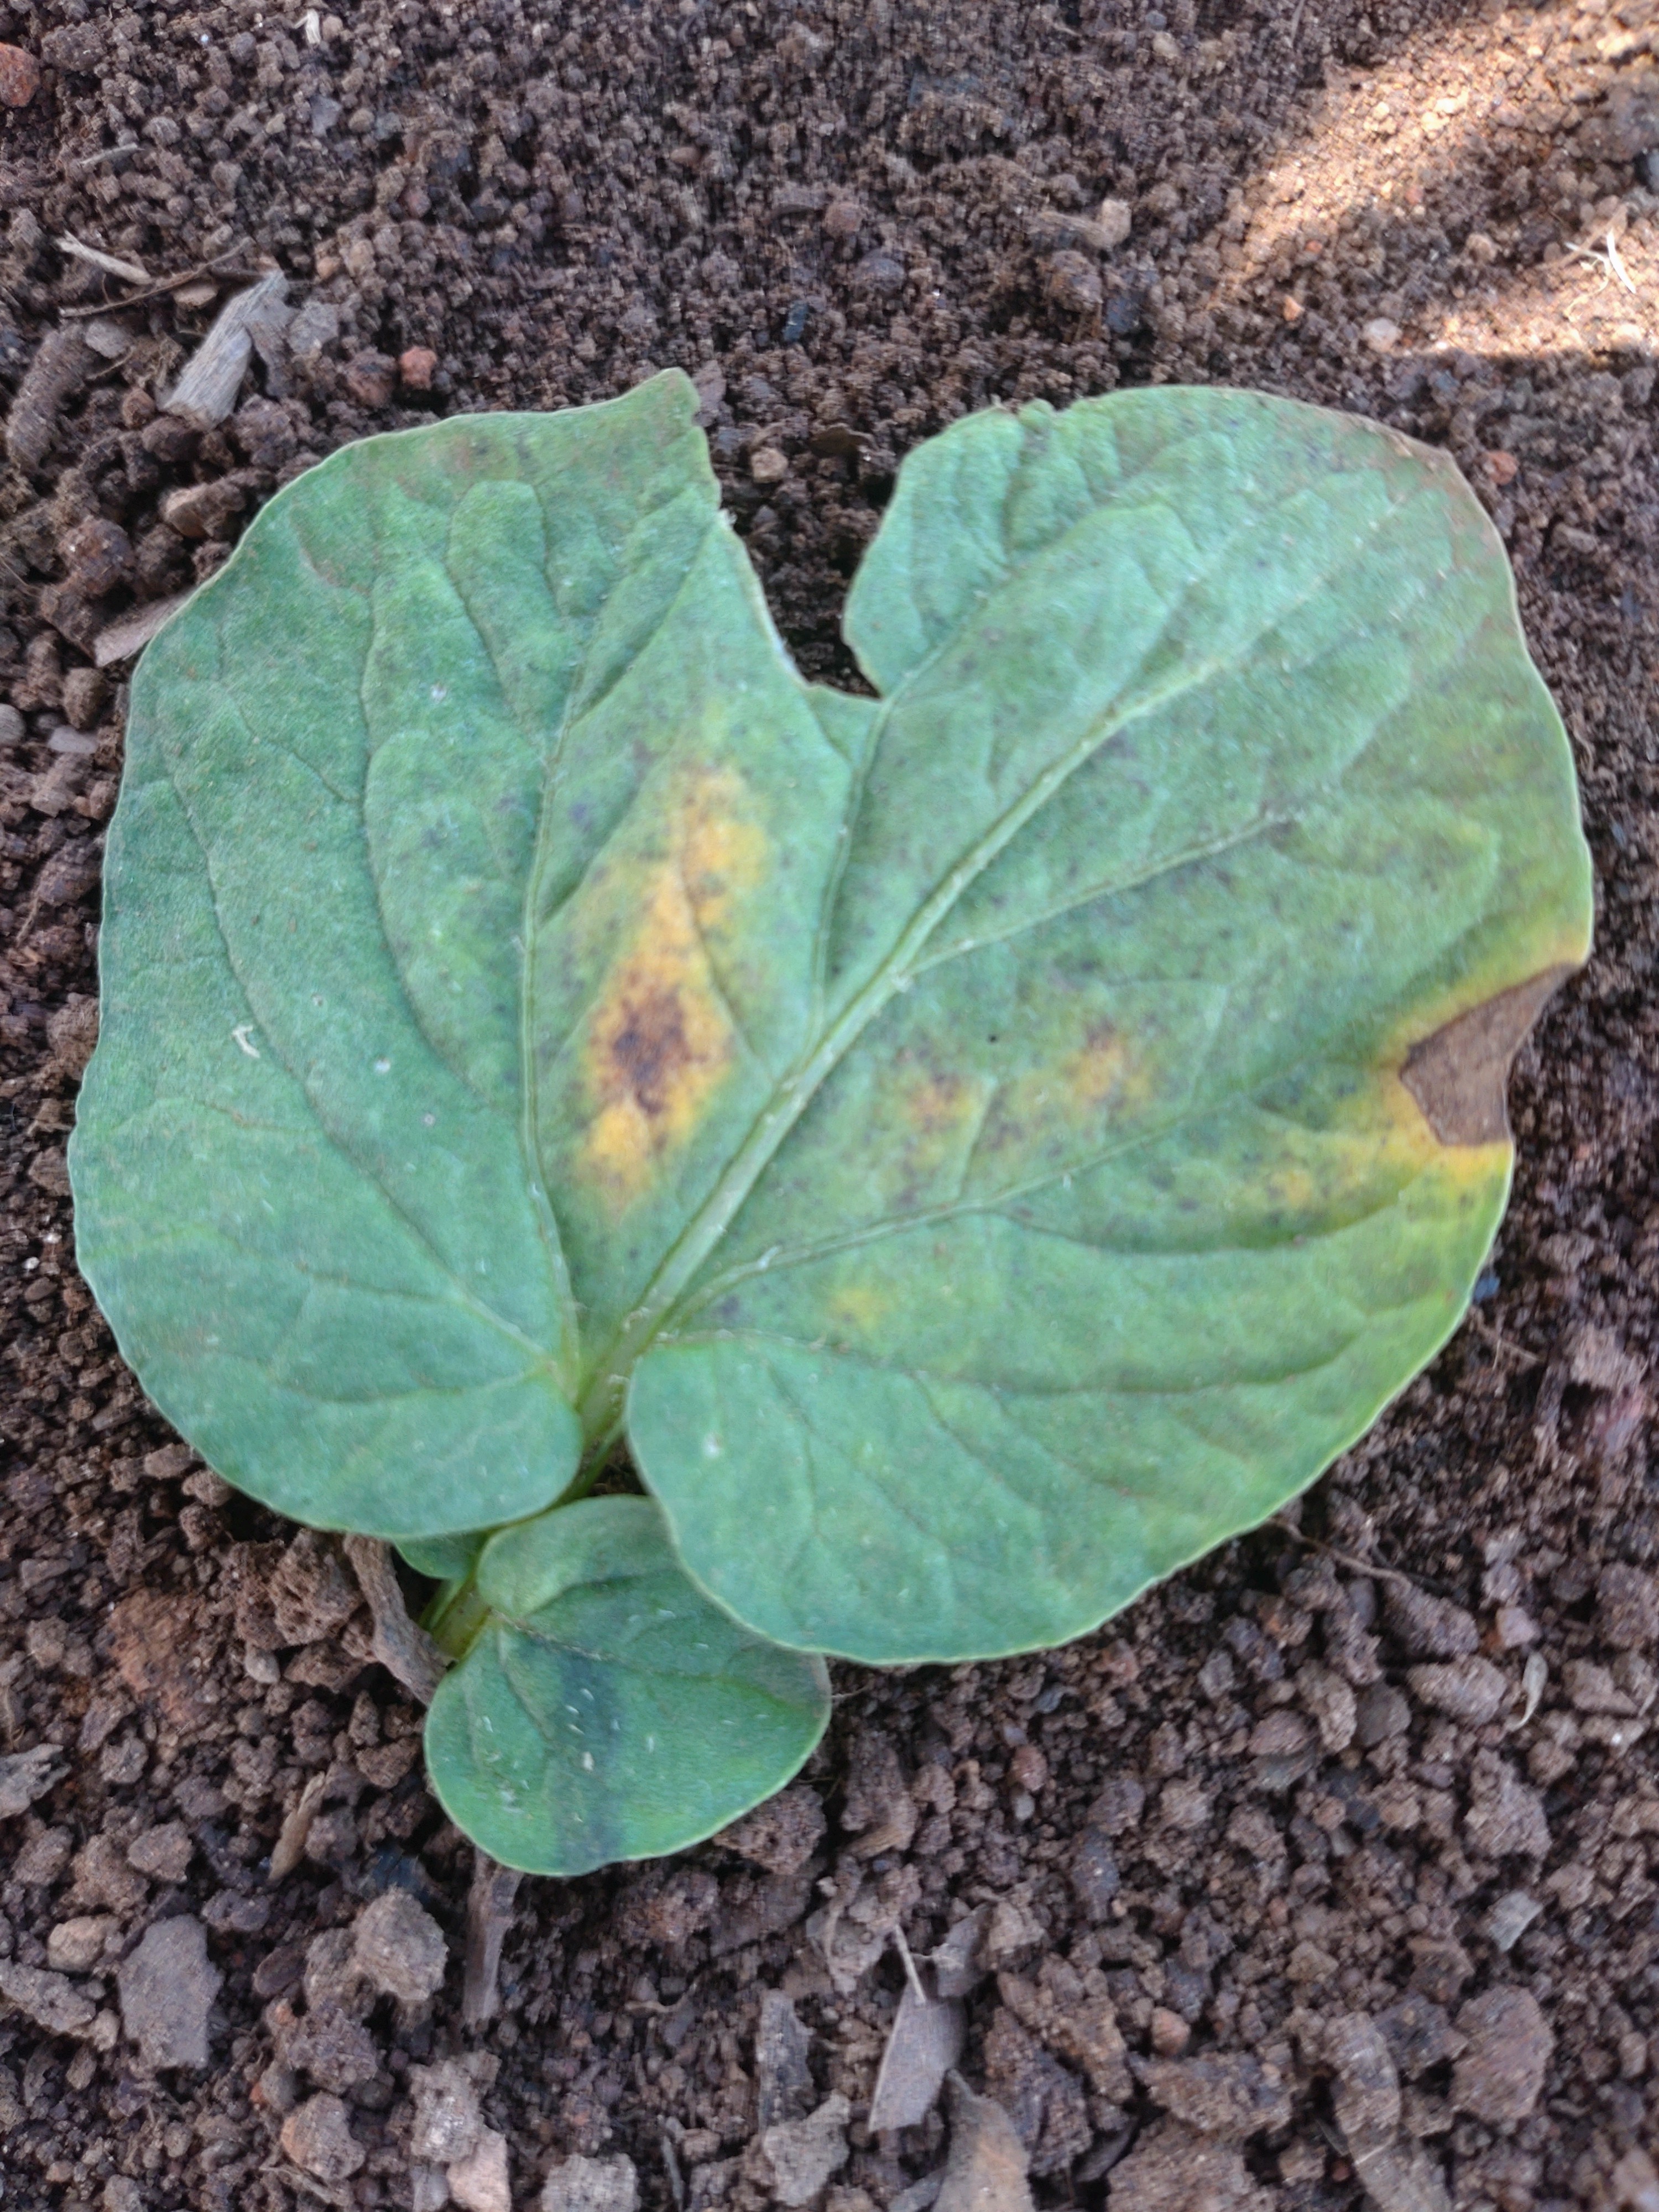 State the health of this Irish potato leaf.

late blight
